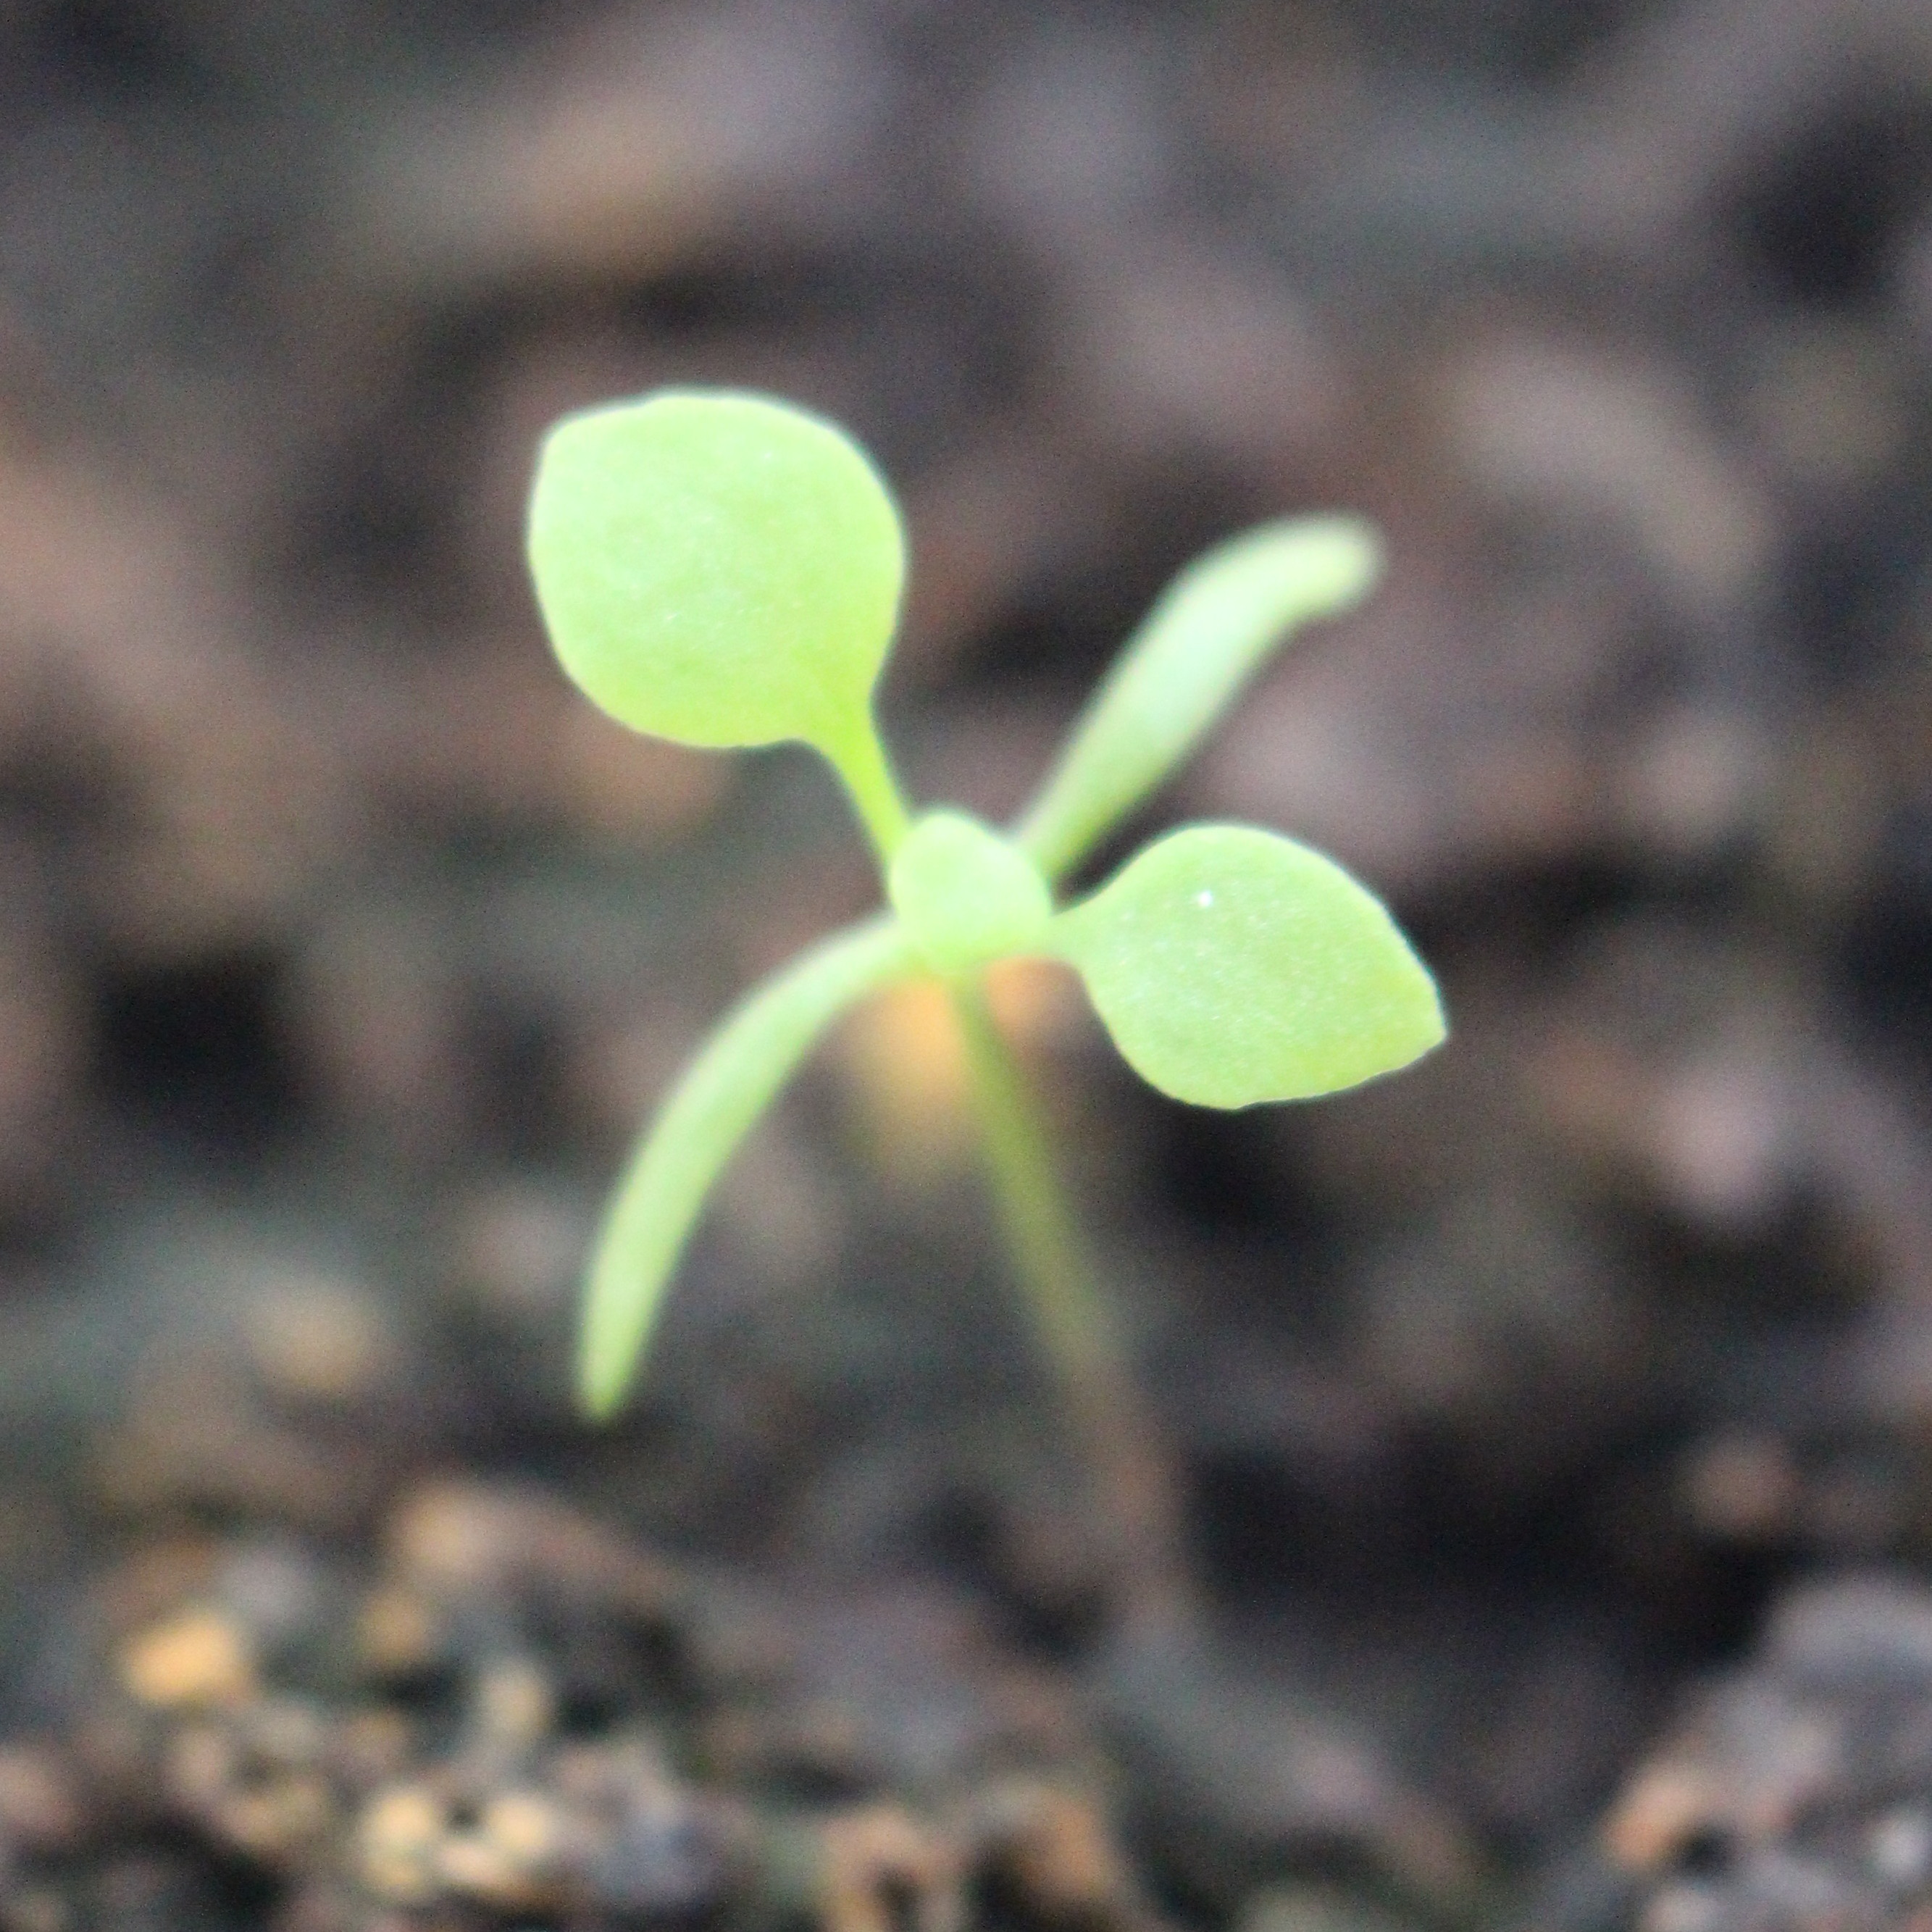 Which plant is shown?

Papaver rhoeas
